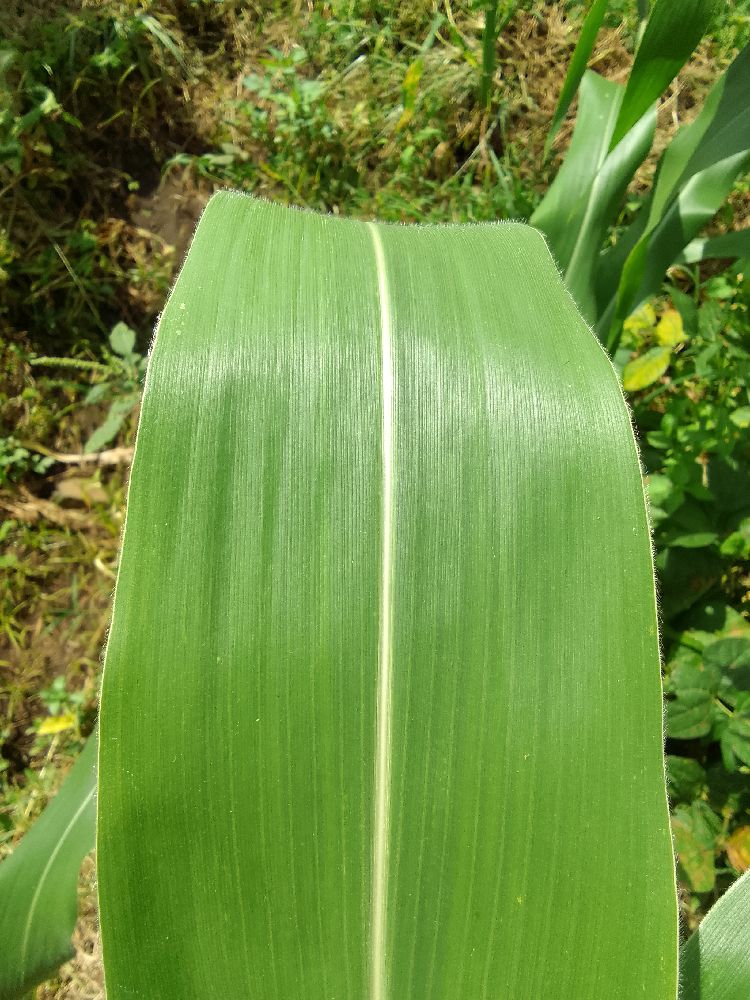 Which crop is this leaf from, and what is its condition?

maize, healthy
